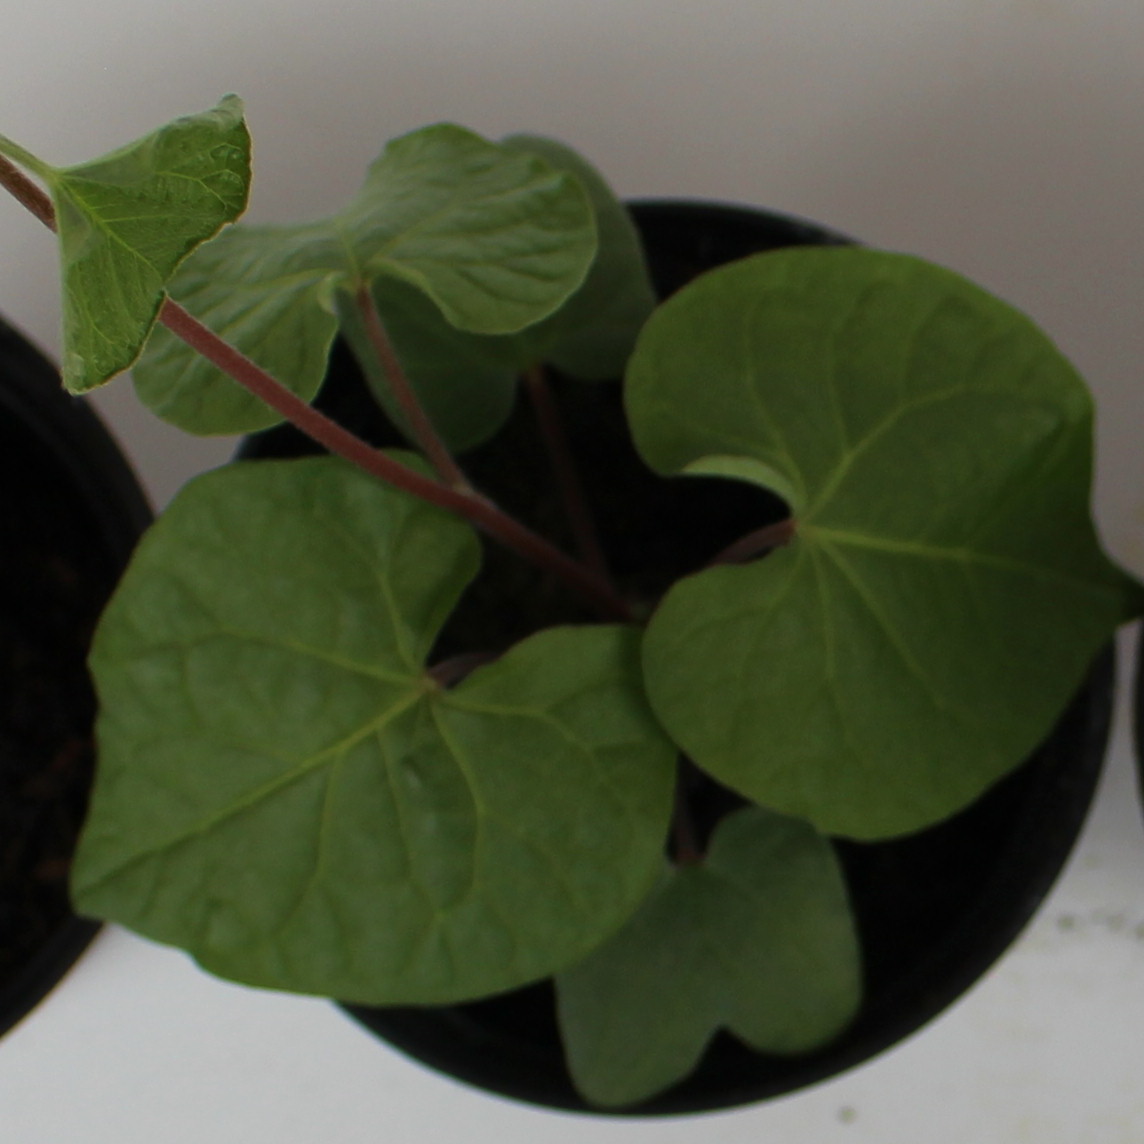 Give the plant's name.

Convolvulus arvensis
